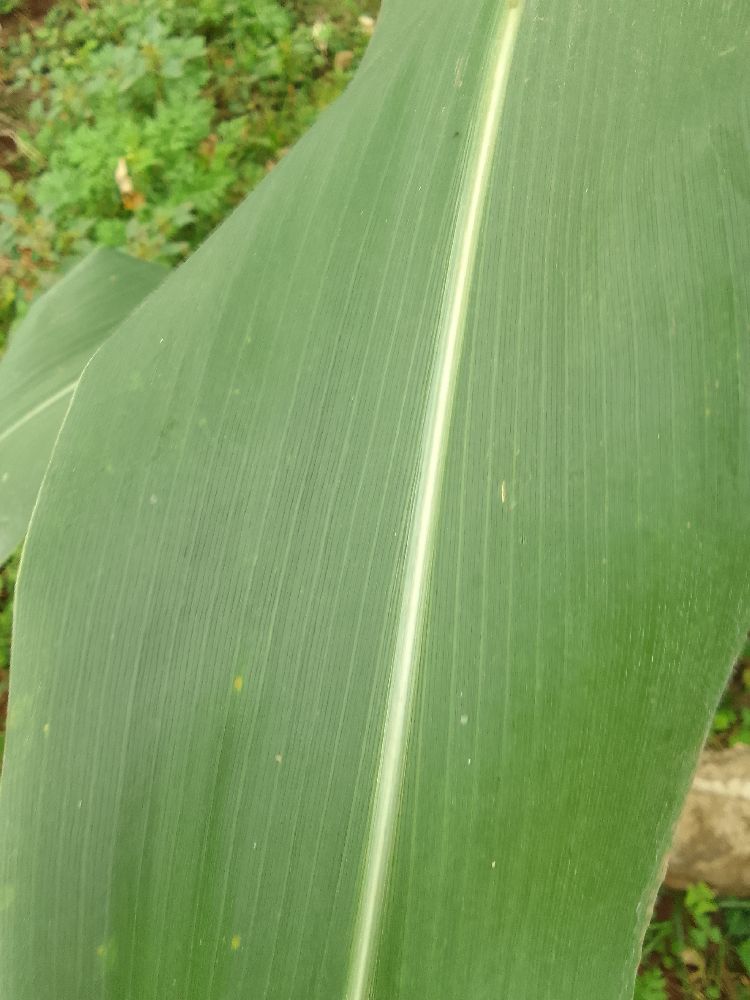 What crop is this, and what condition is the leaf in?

maize, healthy
